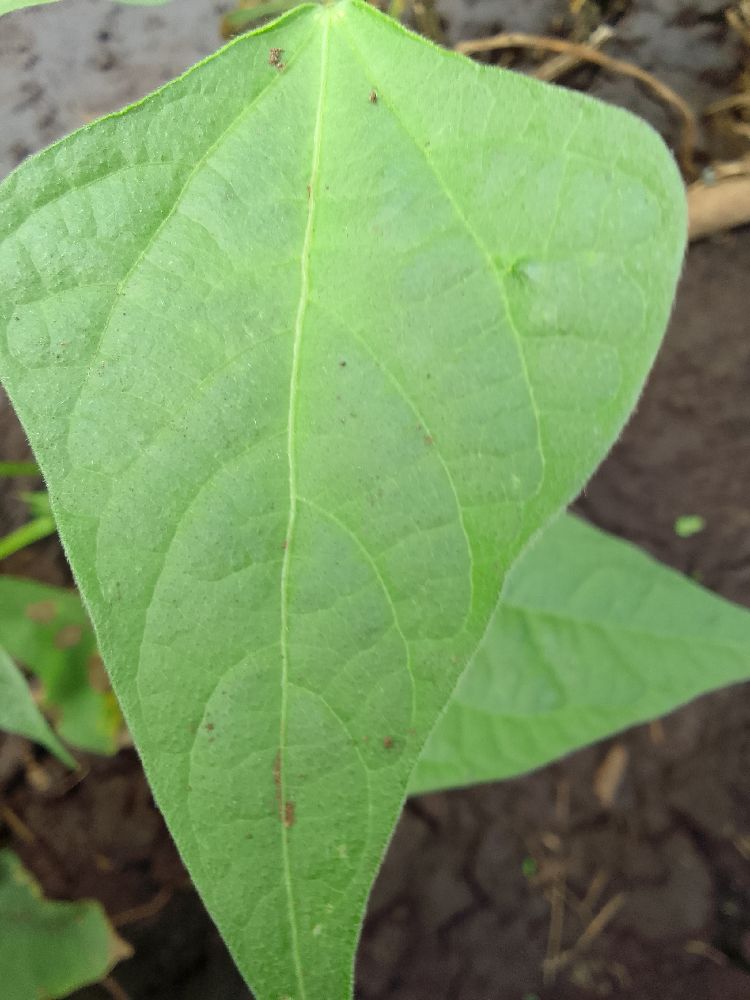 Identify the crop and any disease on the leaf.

common bean, healthy
